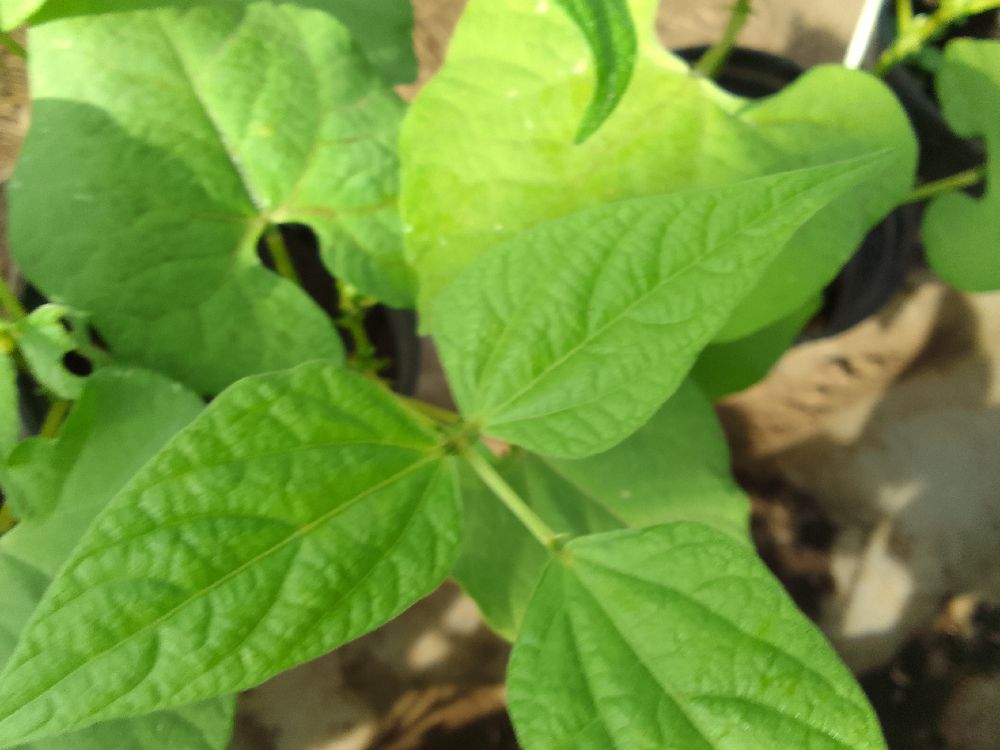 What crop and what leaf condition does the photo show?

common bean, healthy
